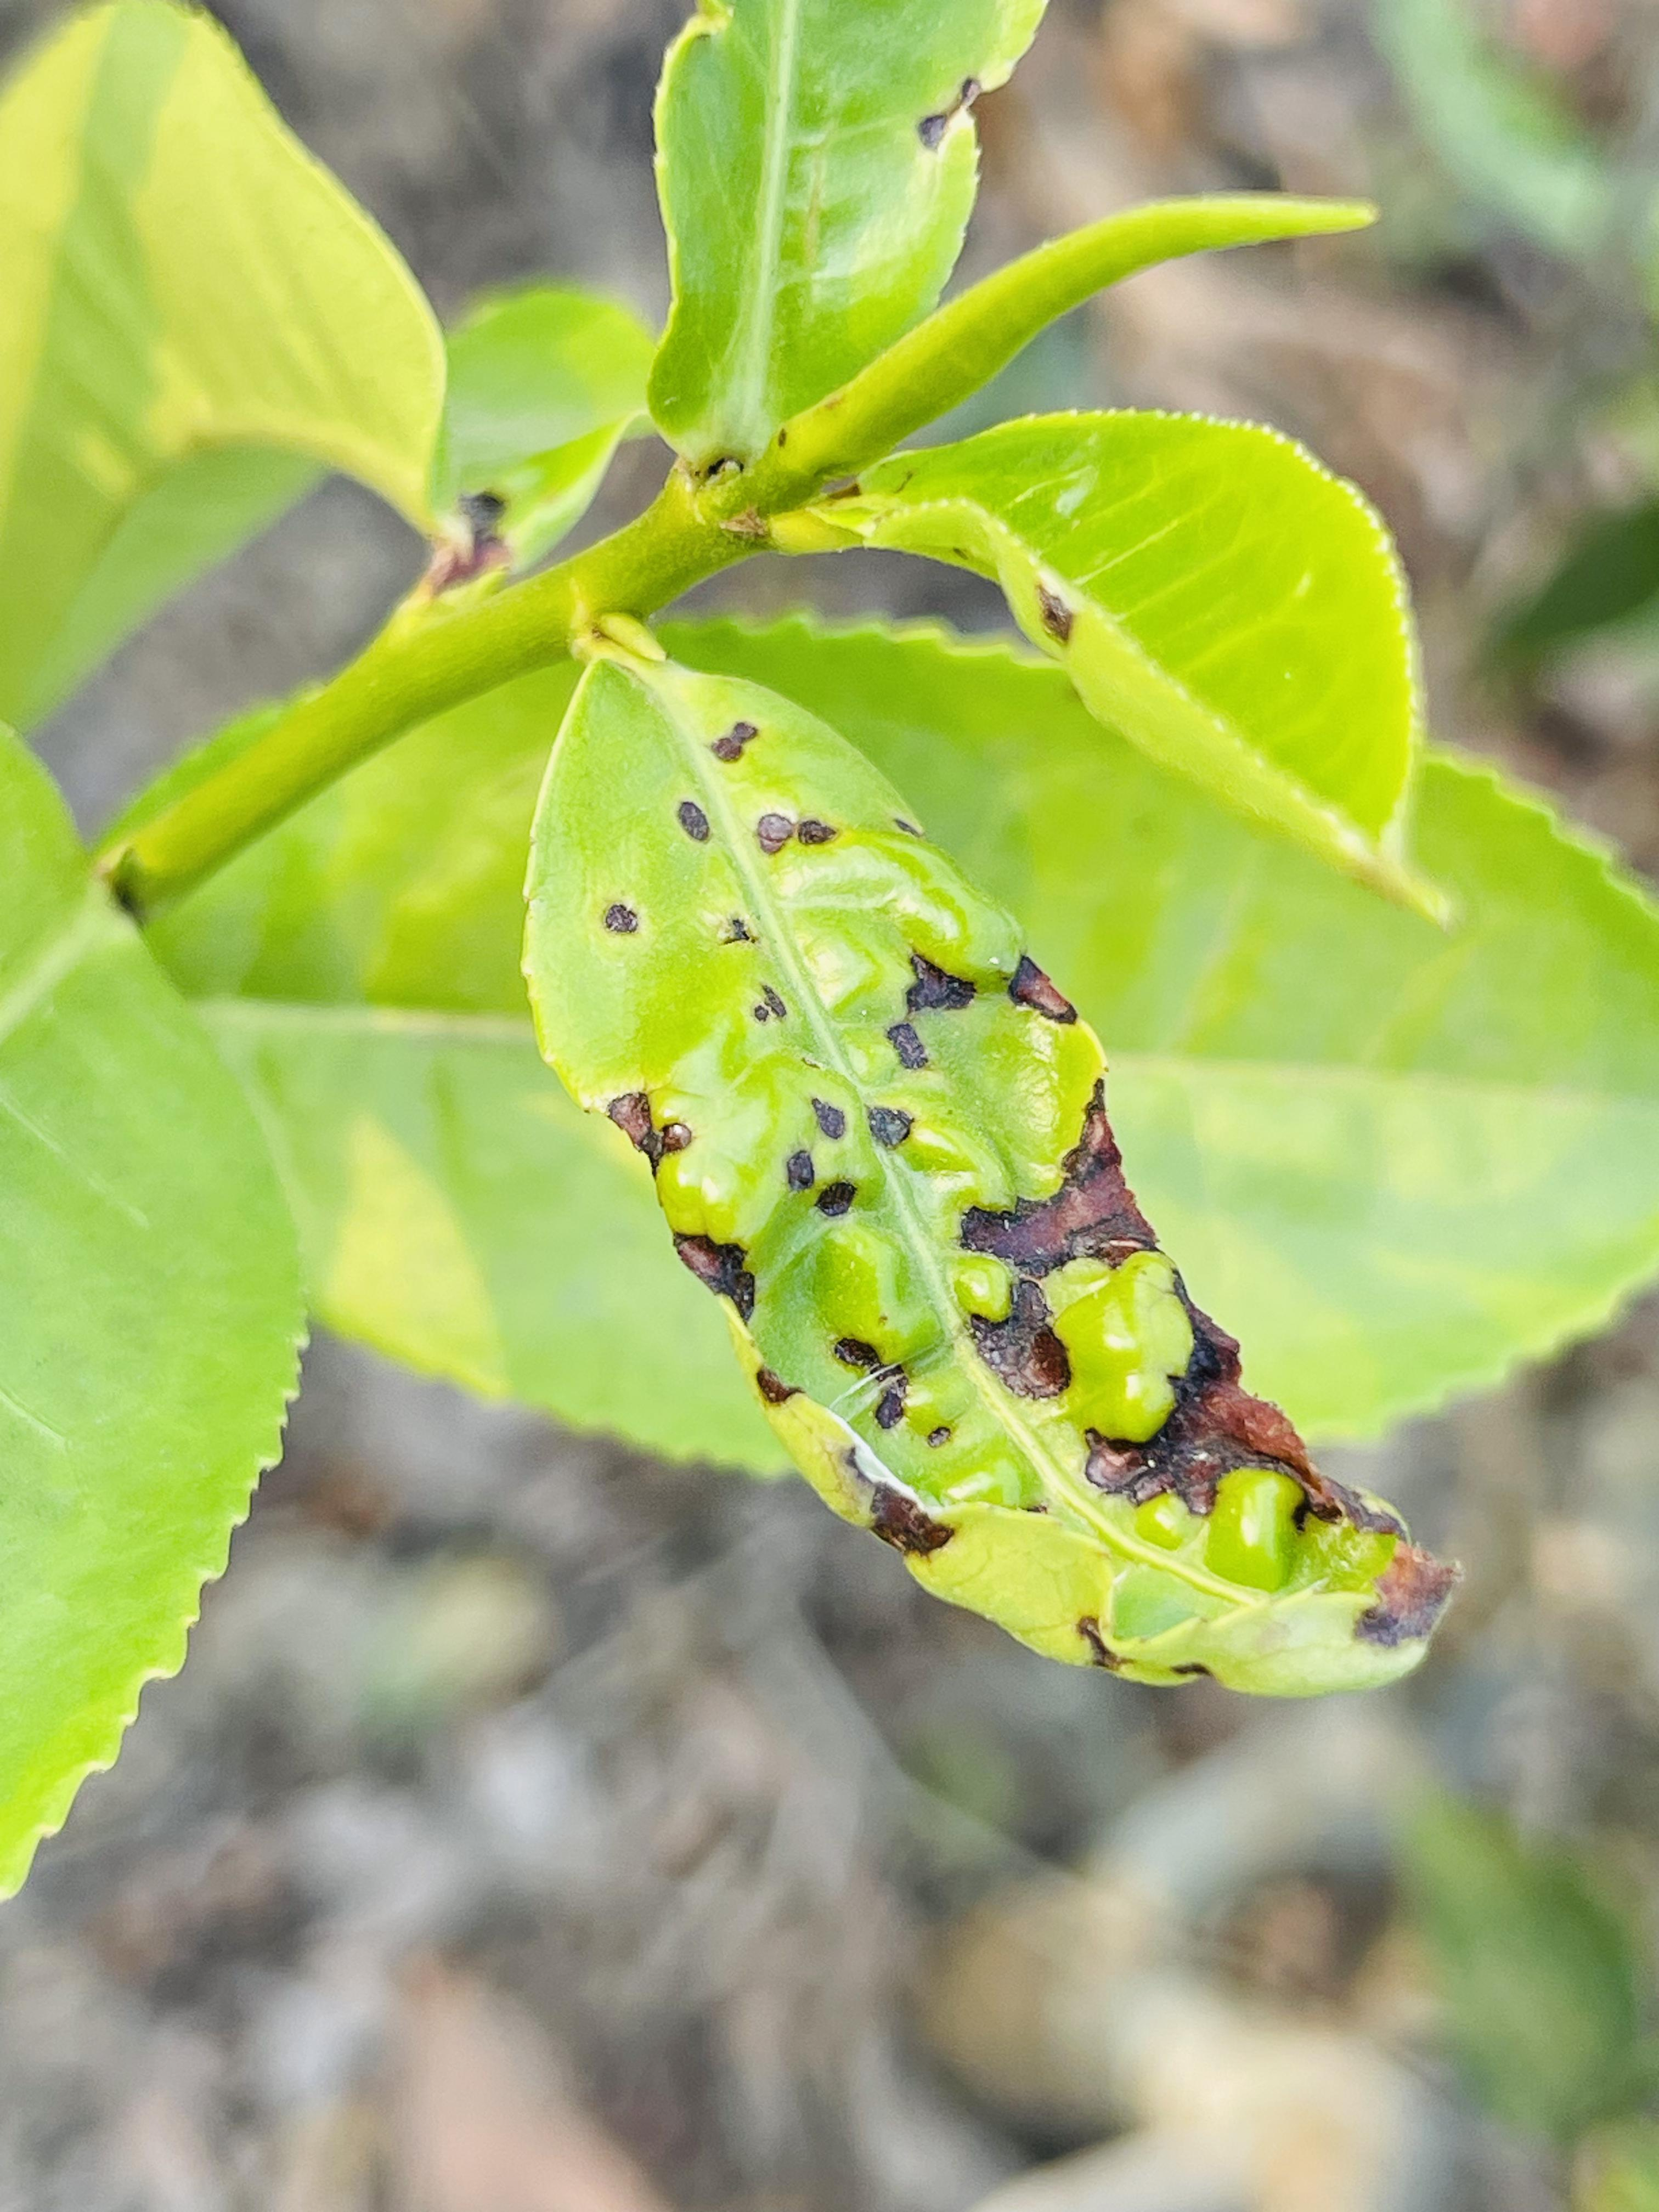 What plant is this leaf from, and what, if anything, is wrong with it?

tea, helopeltis
